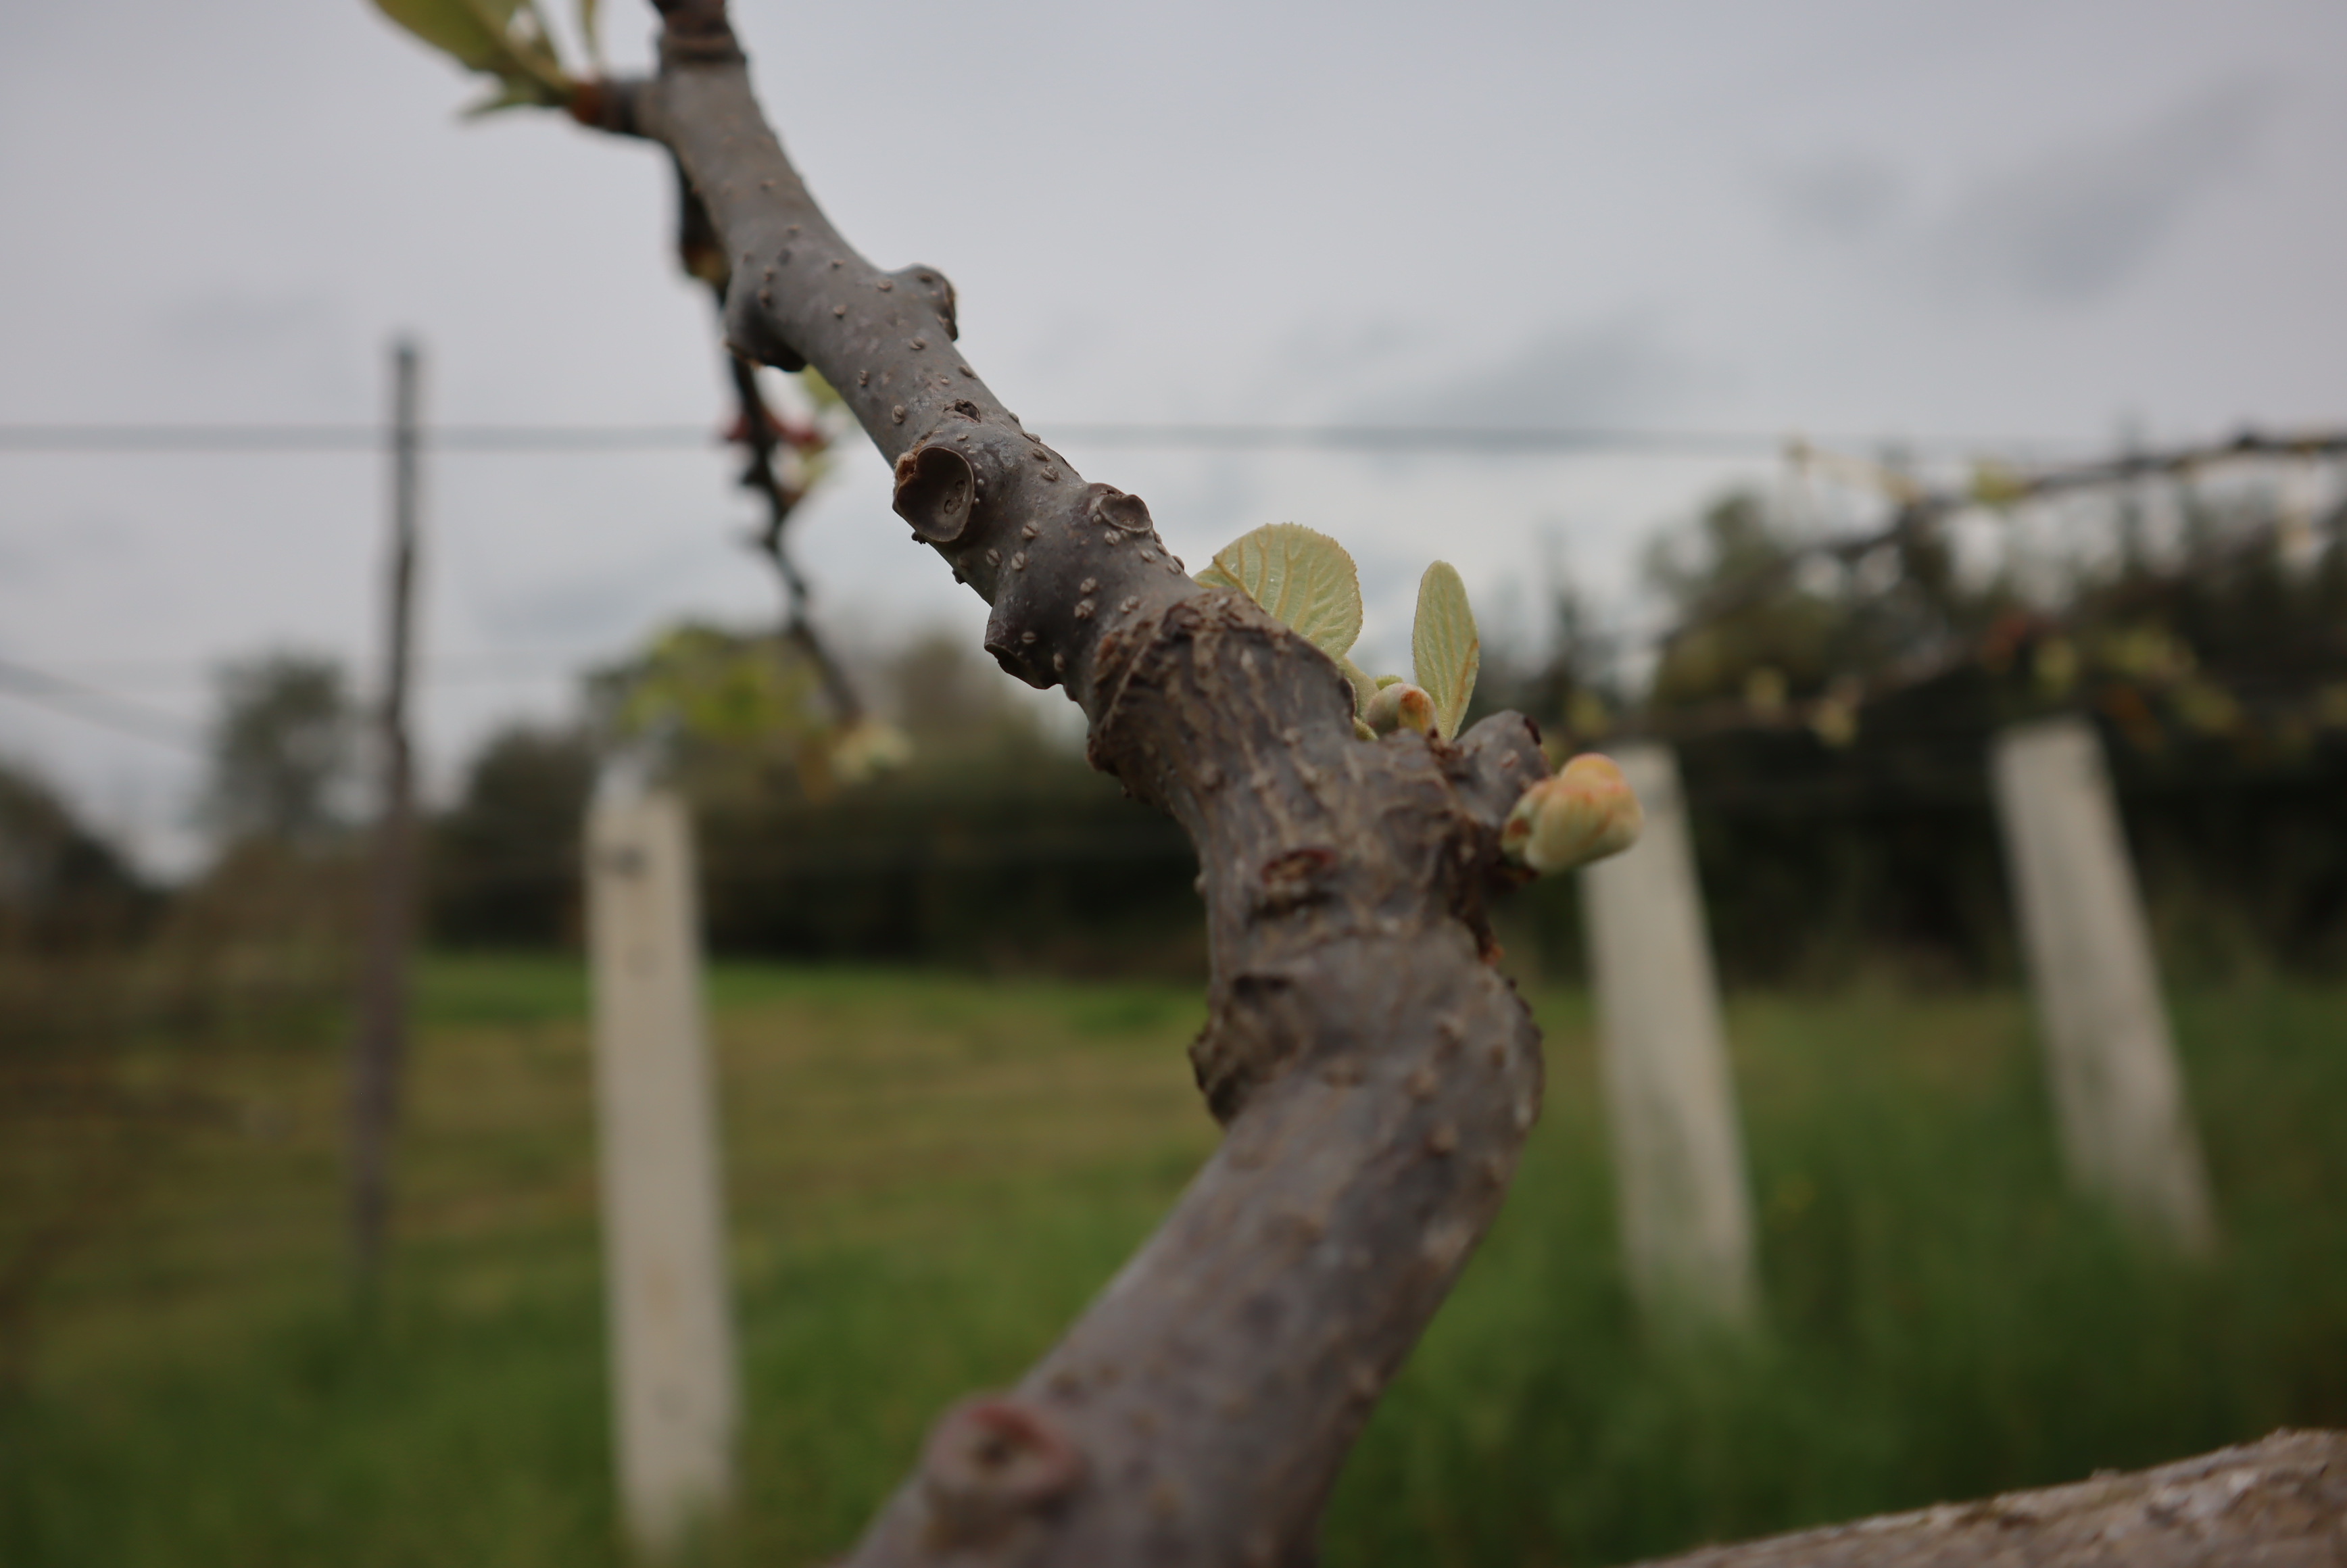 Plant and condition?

kiwi, healthy
